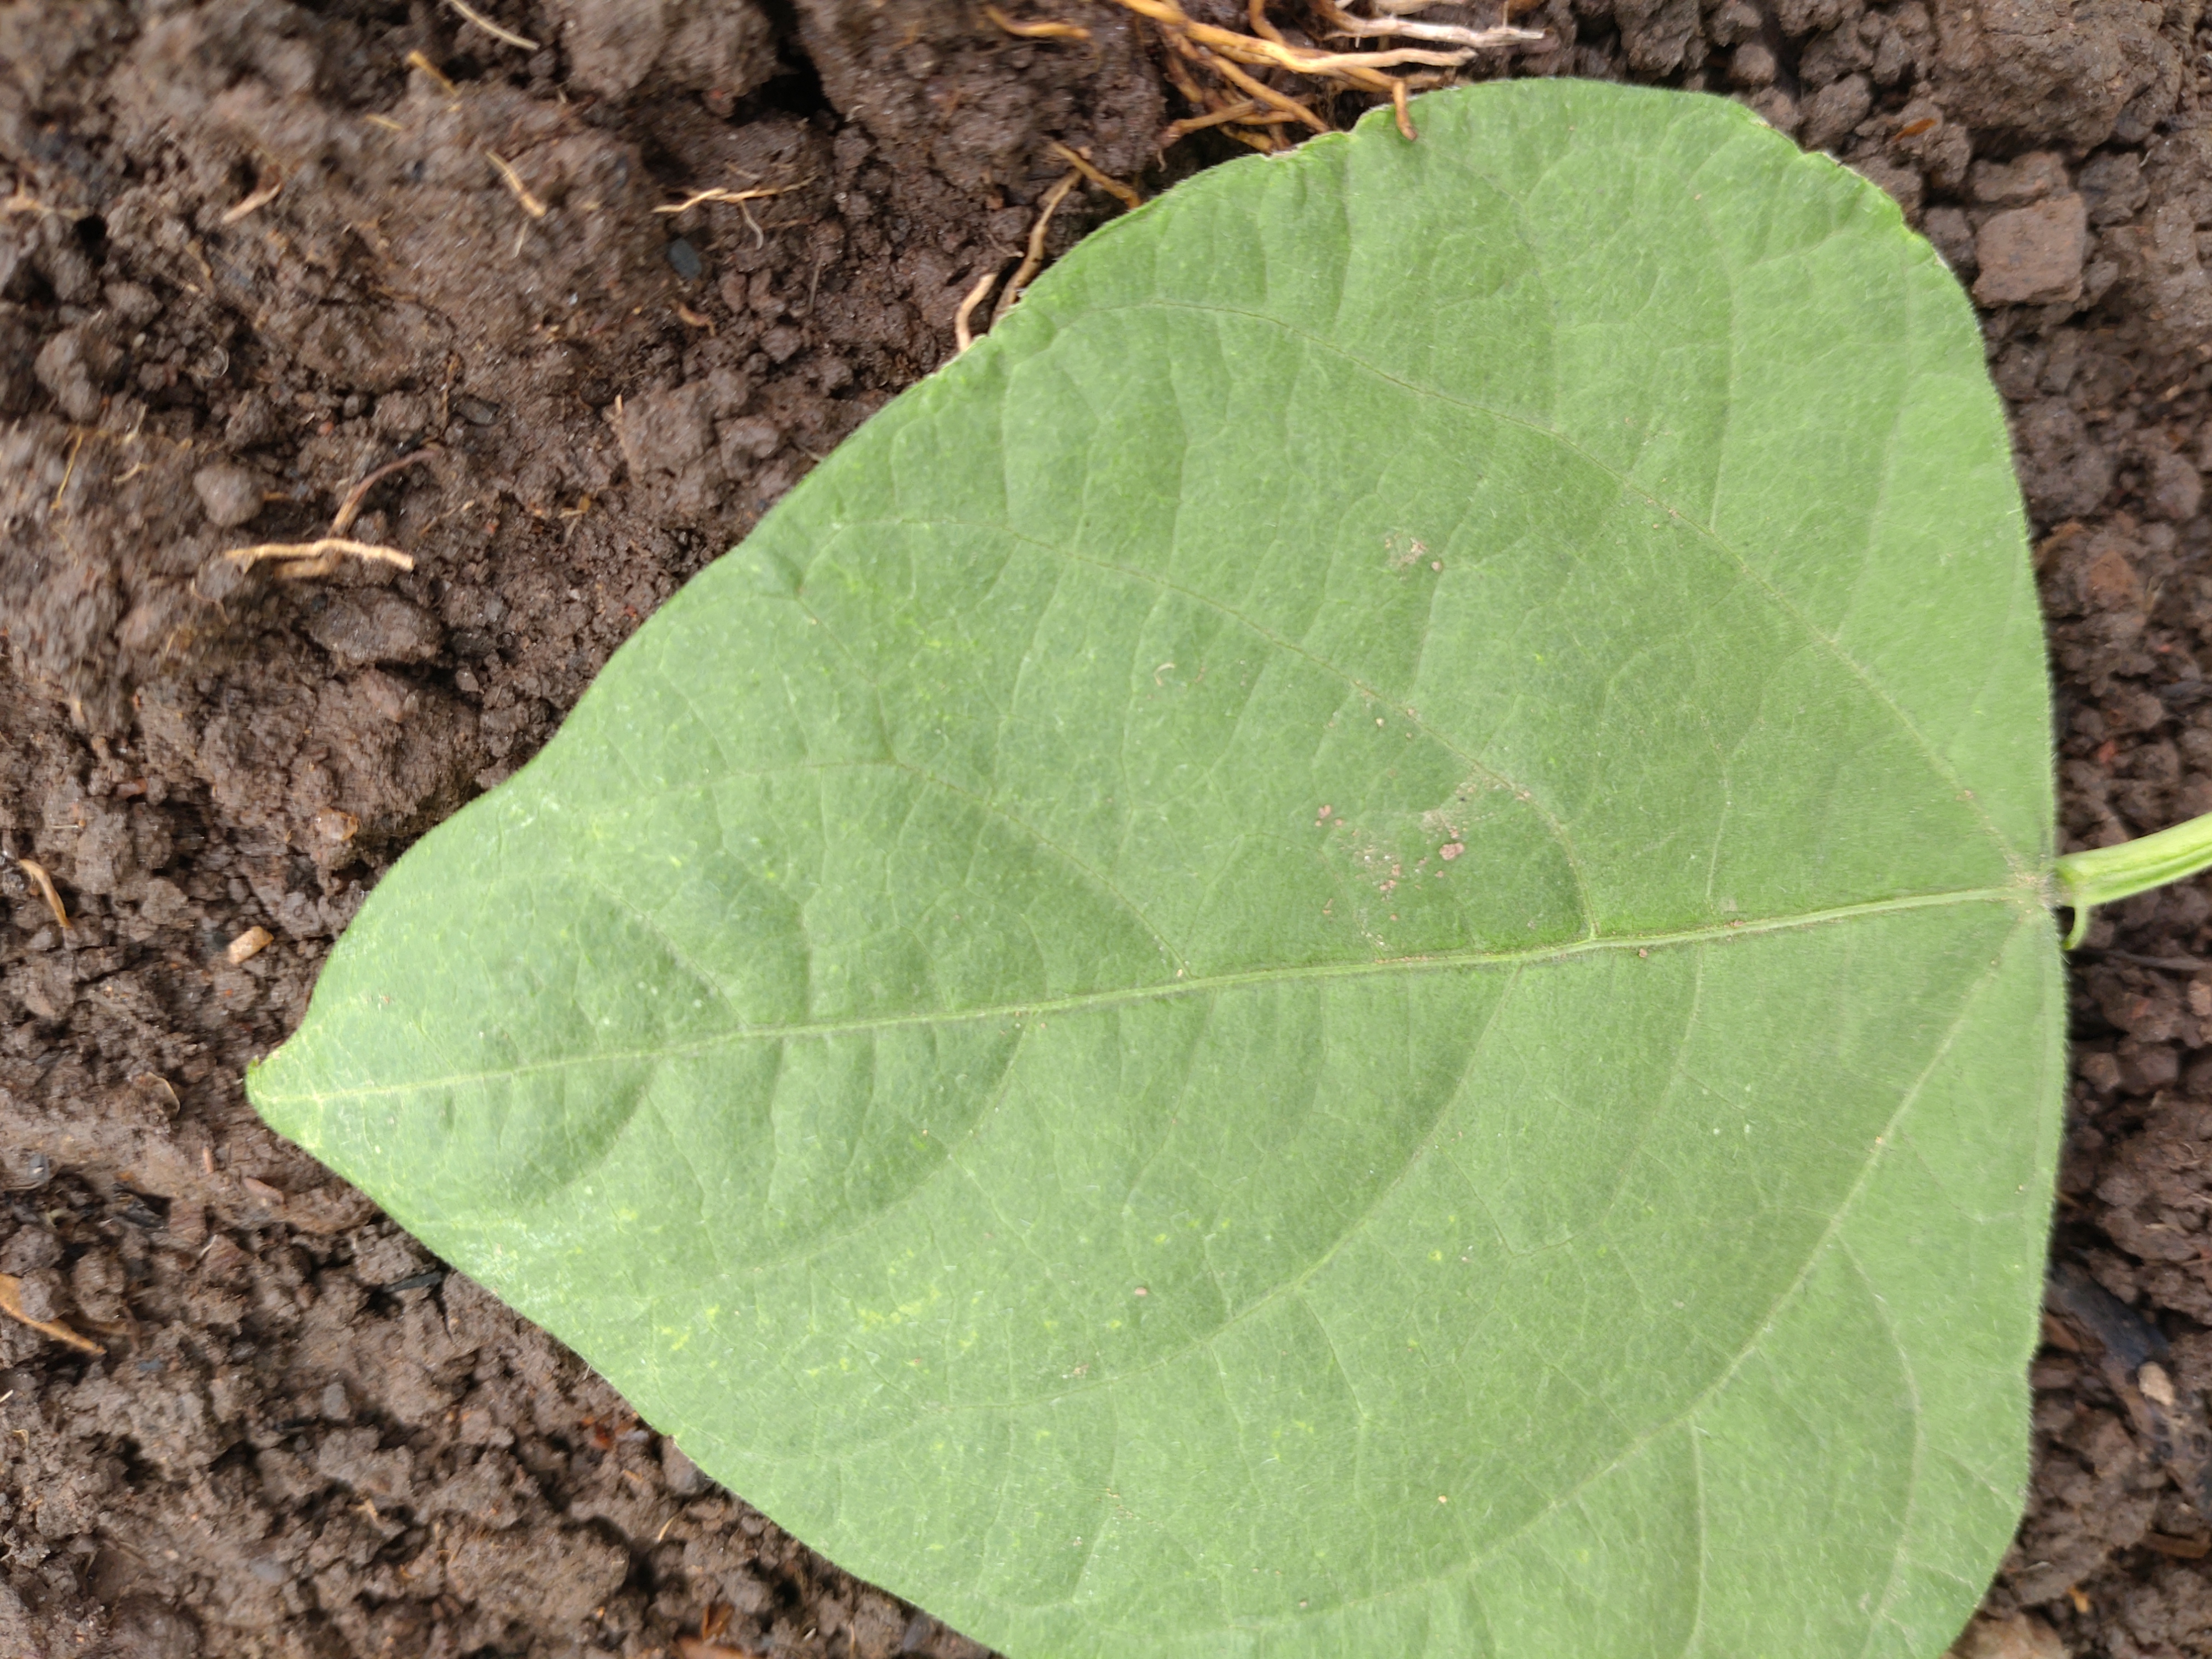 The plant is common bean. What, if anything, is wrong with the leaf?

healthy
